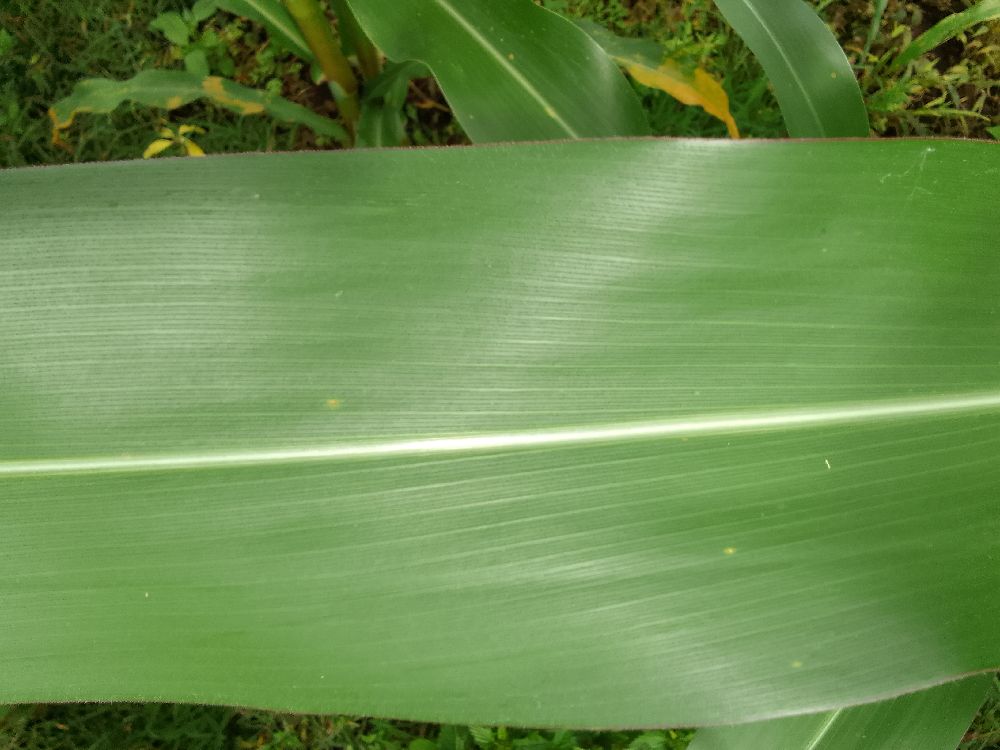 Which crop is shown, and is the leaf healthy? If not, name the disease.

maize, healthy
